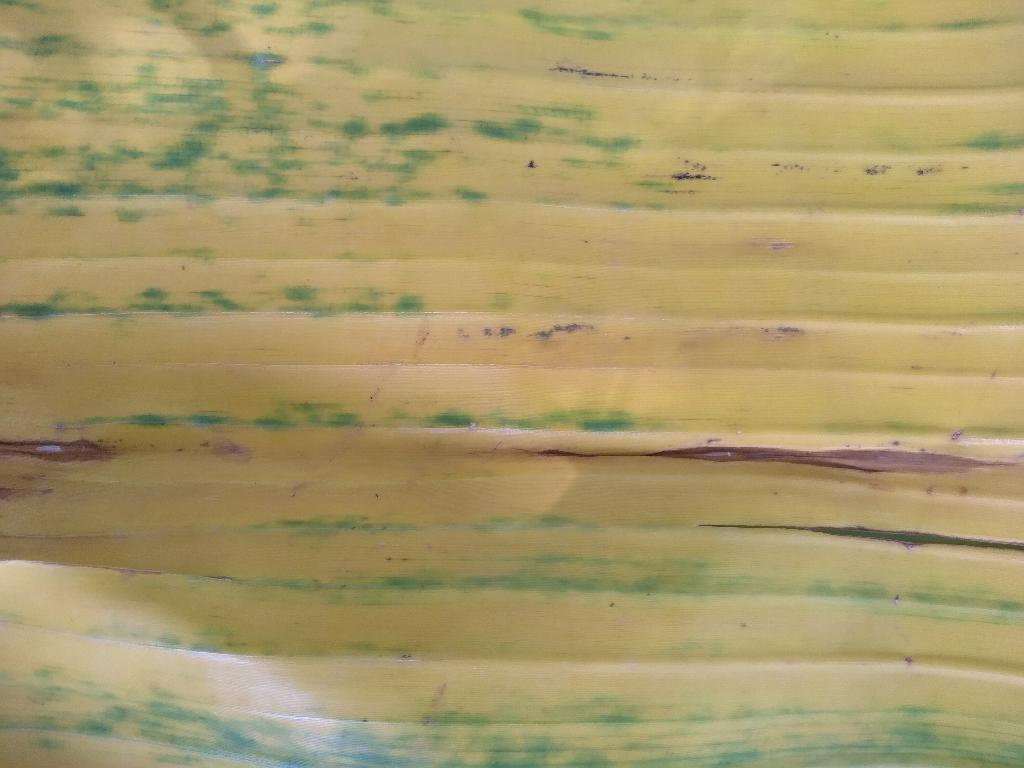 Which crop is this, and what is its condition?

banana, fusarium wilt race 1
